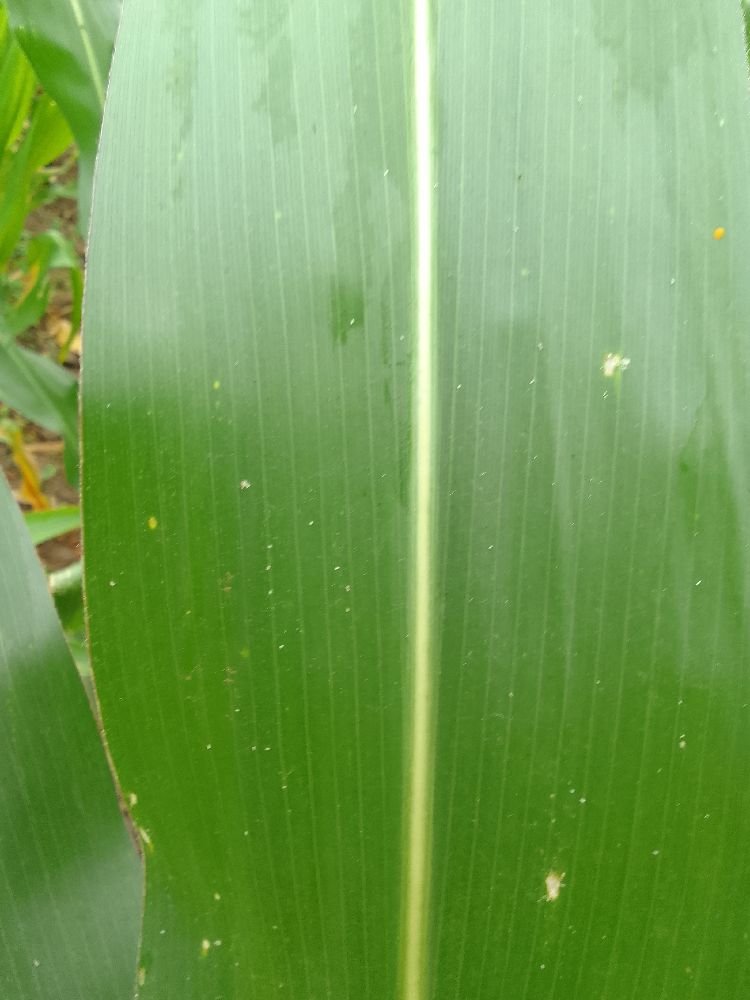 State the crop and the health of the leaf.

maize, healthy
